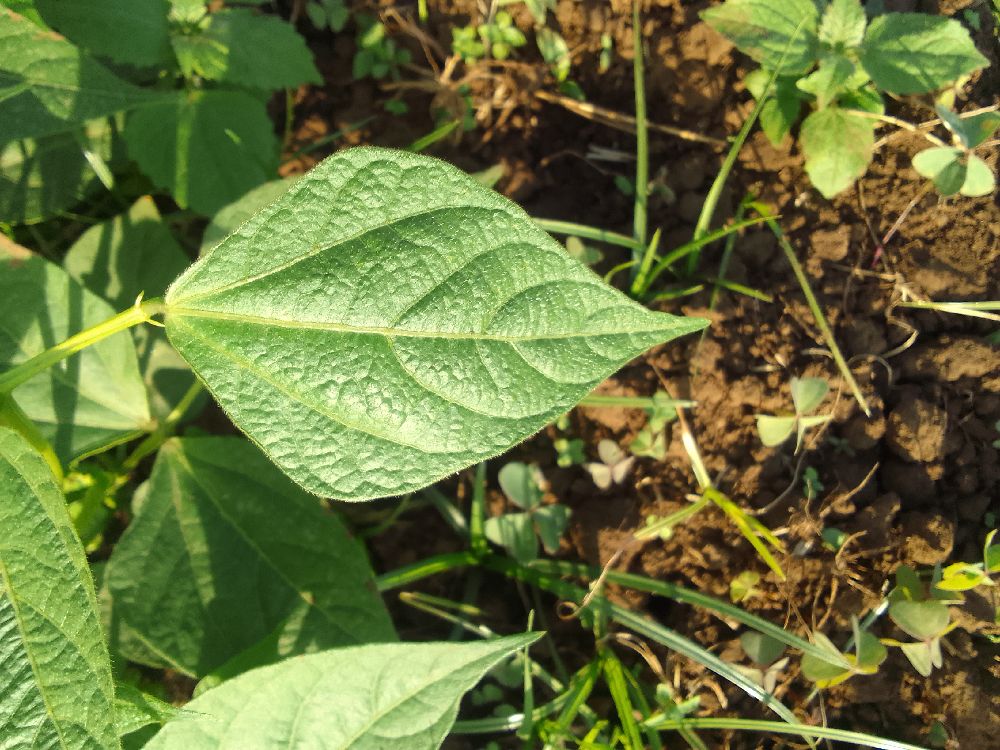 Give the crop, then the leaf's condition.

common bean, healthy
